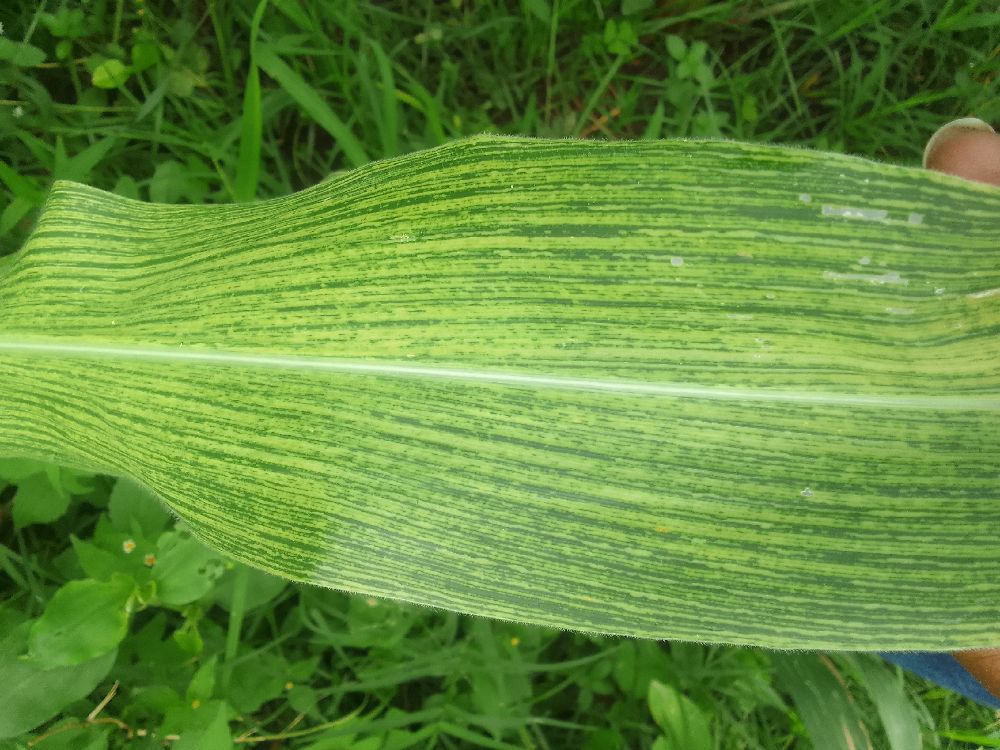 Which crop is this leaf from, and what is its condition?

maize, maize streak virus
